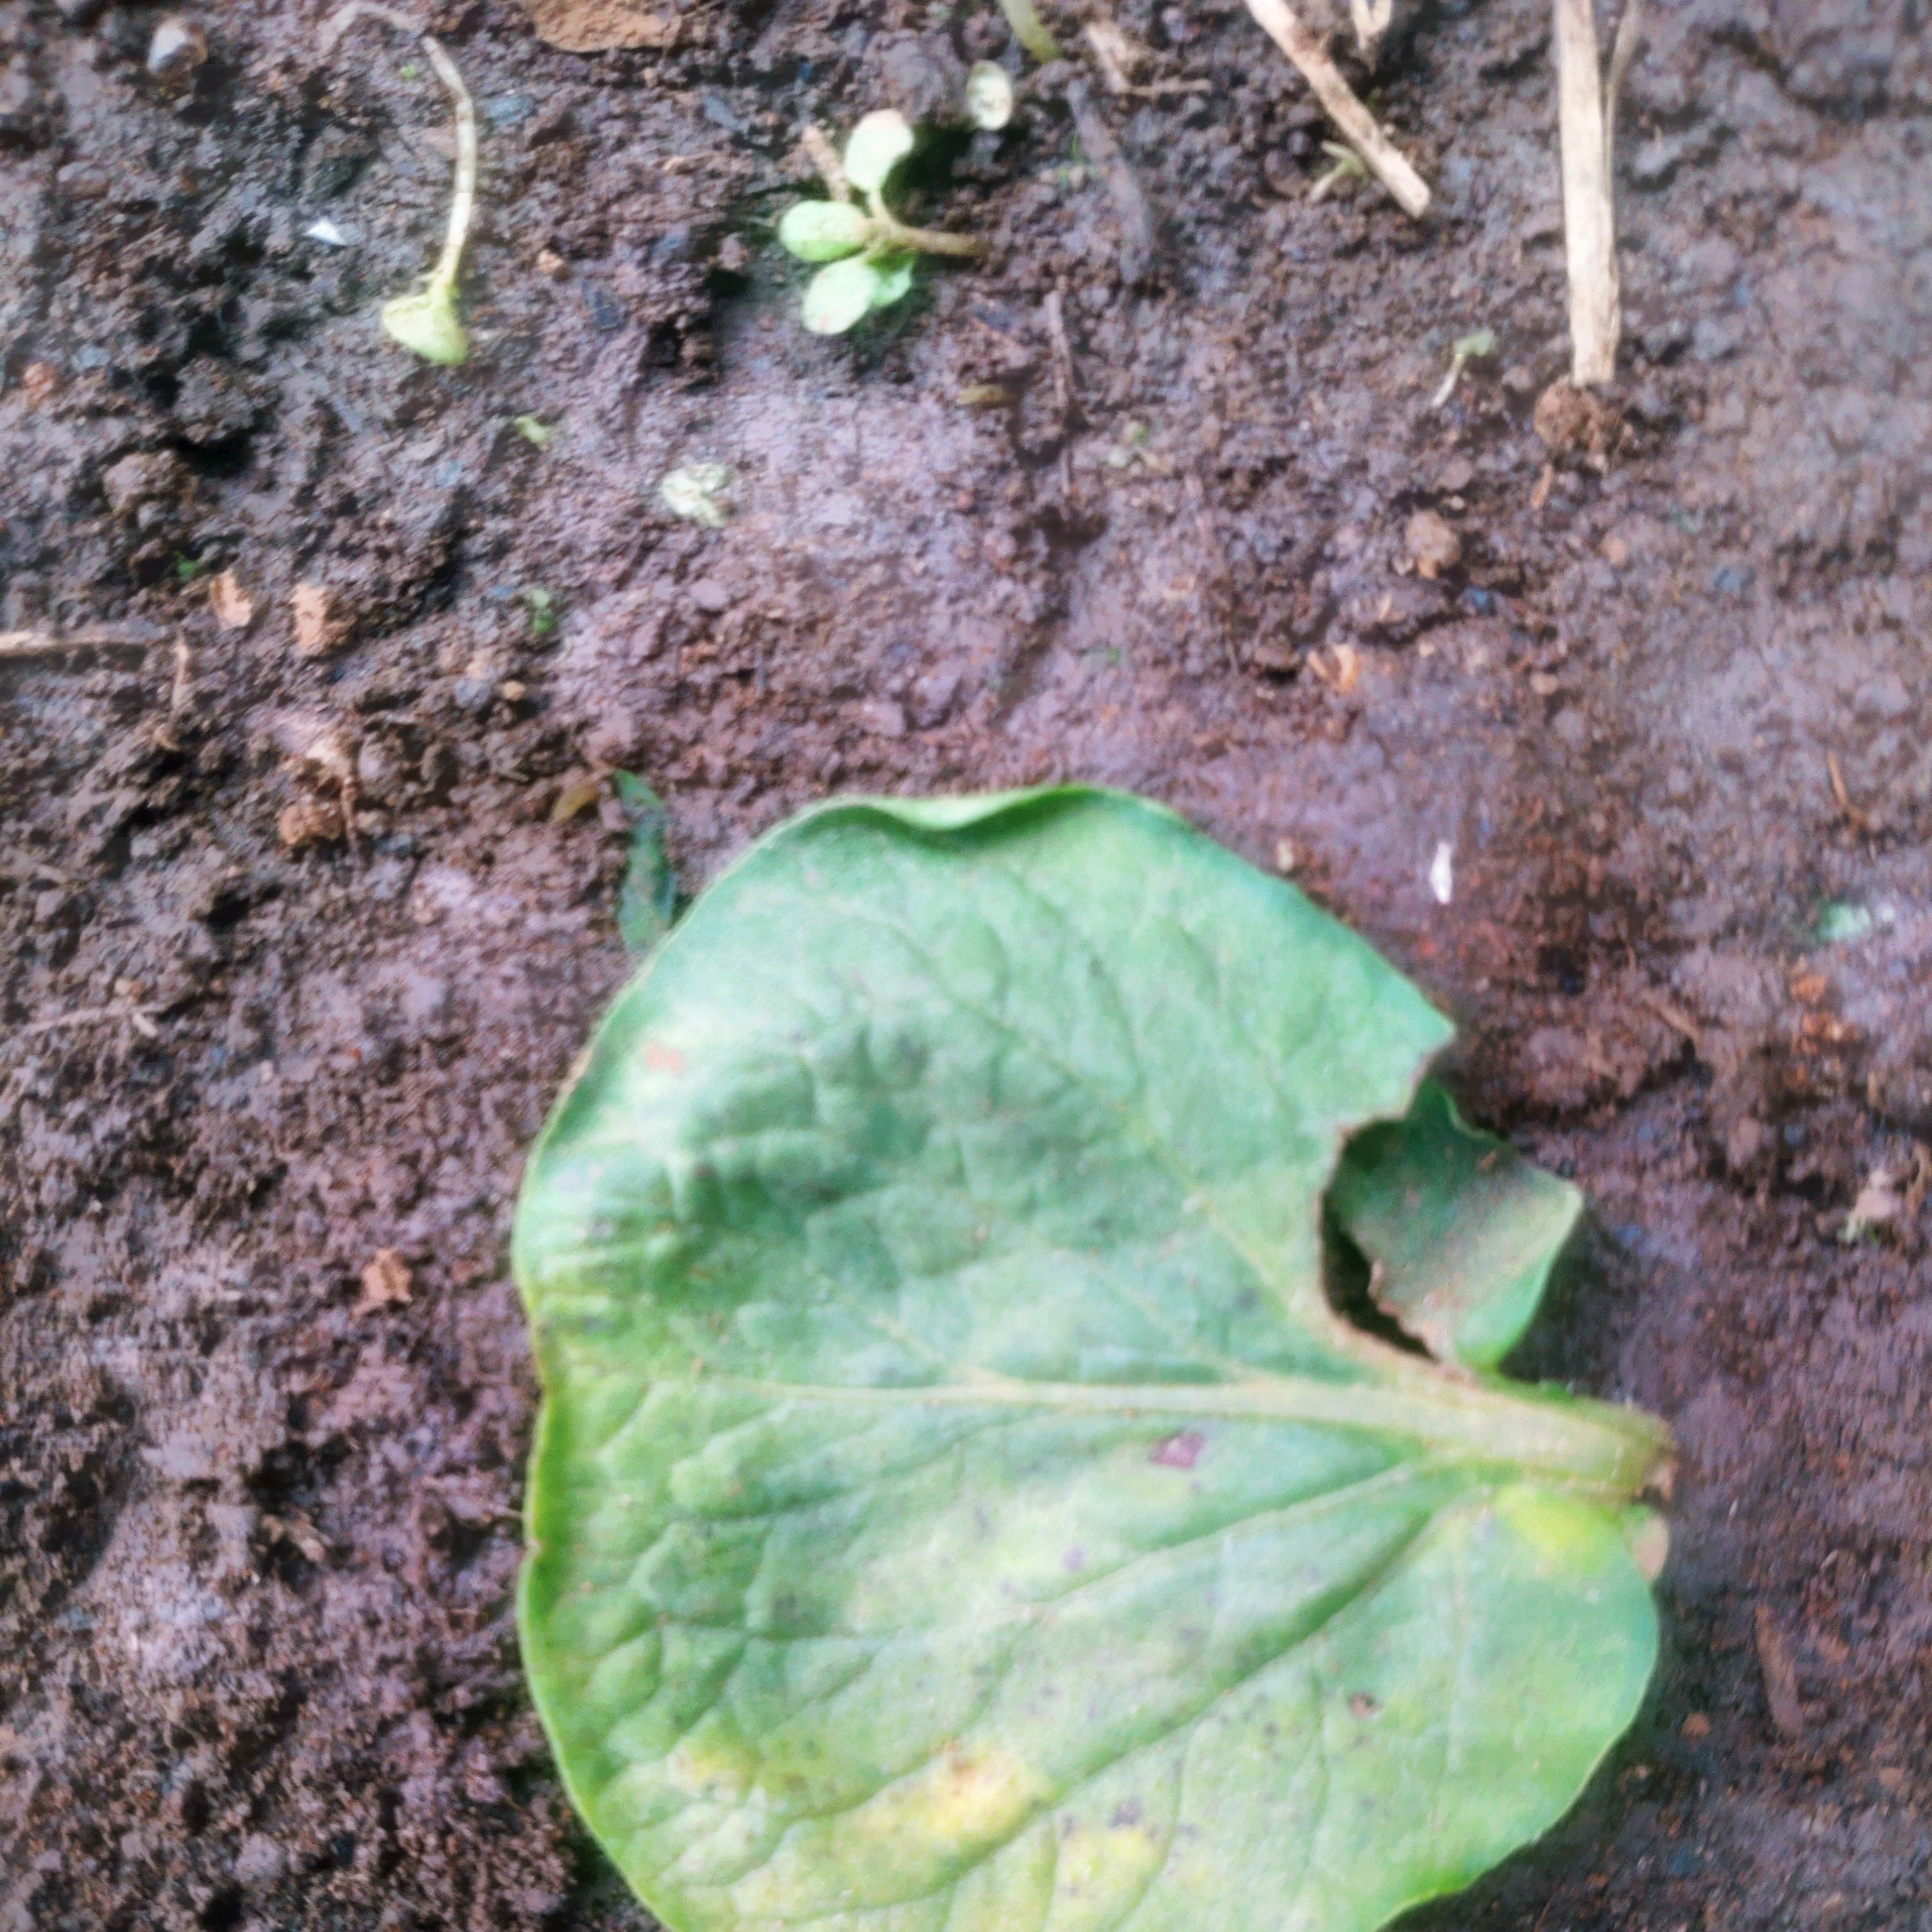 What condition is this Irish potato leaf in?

late blight
